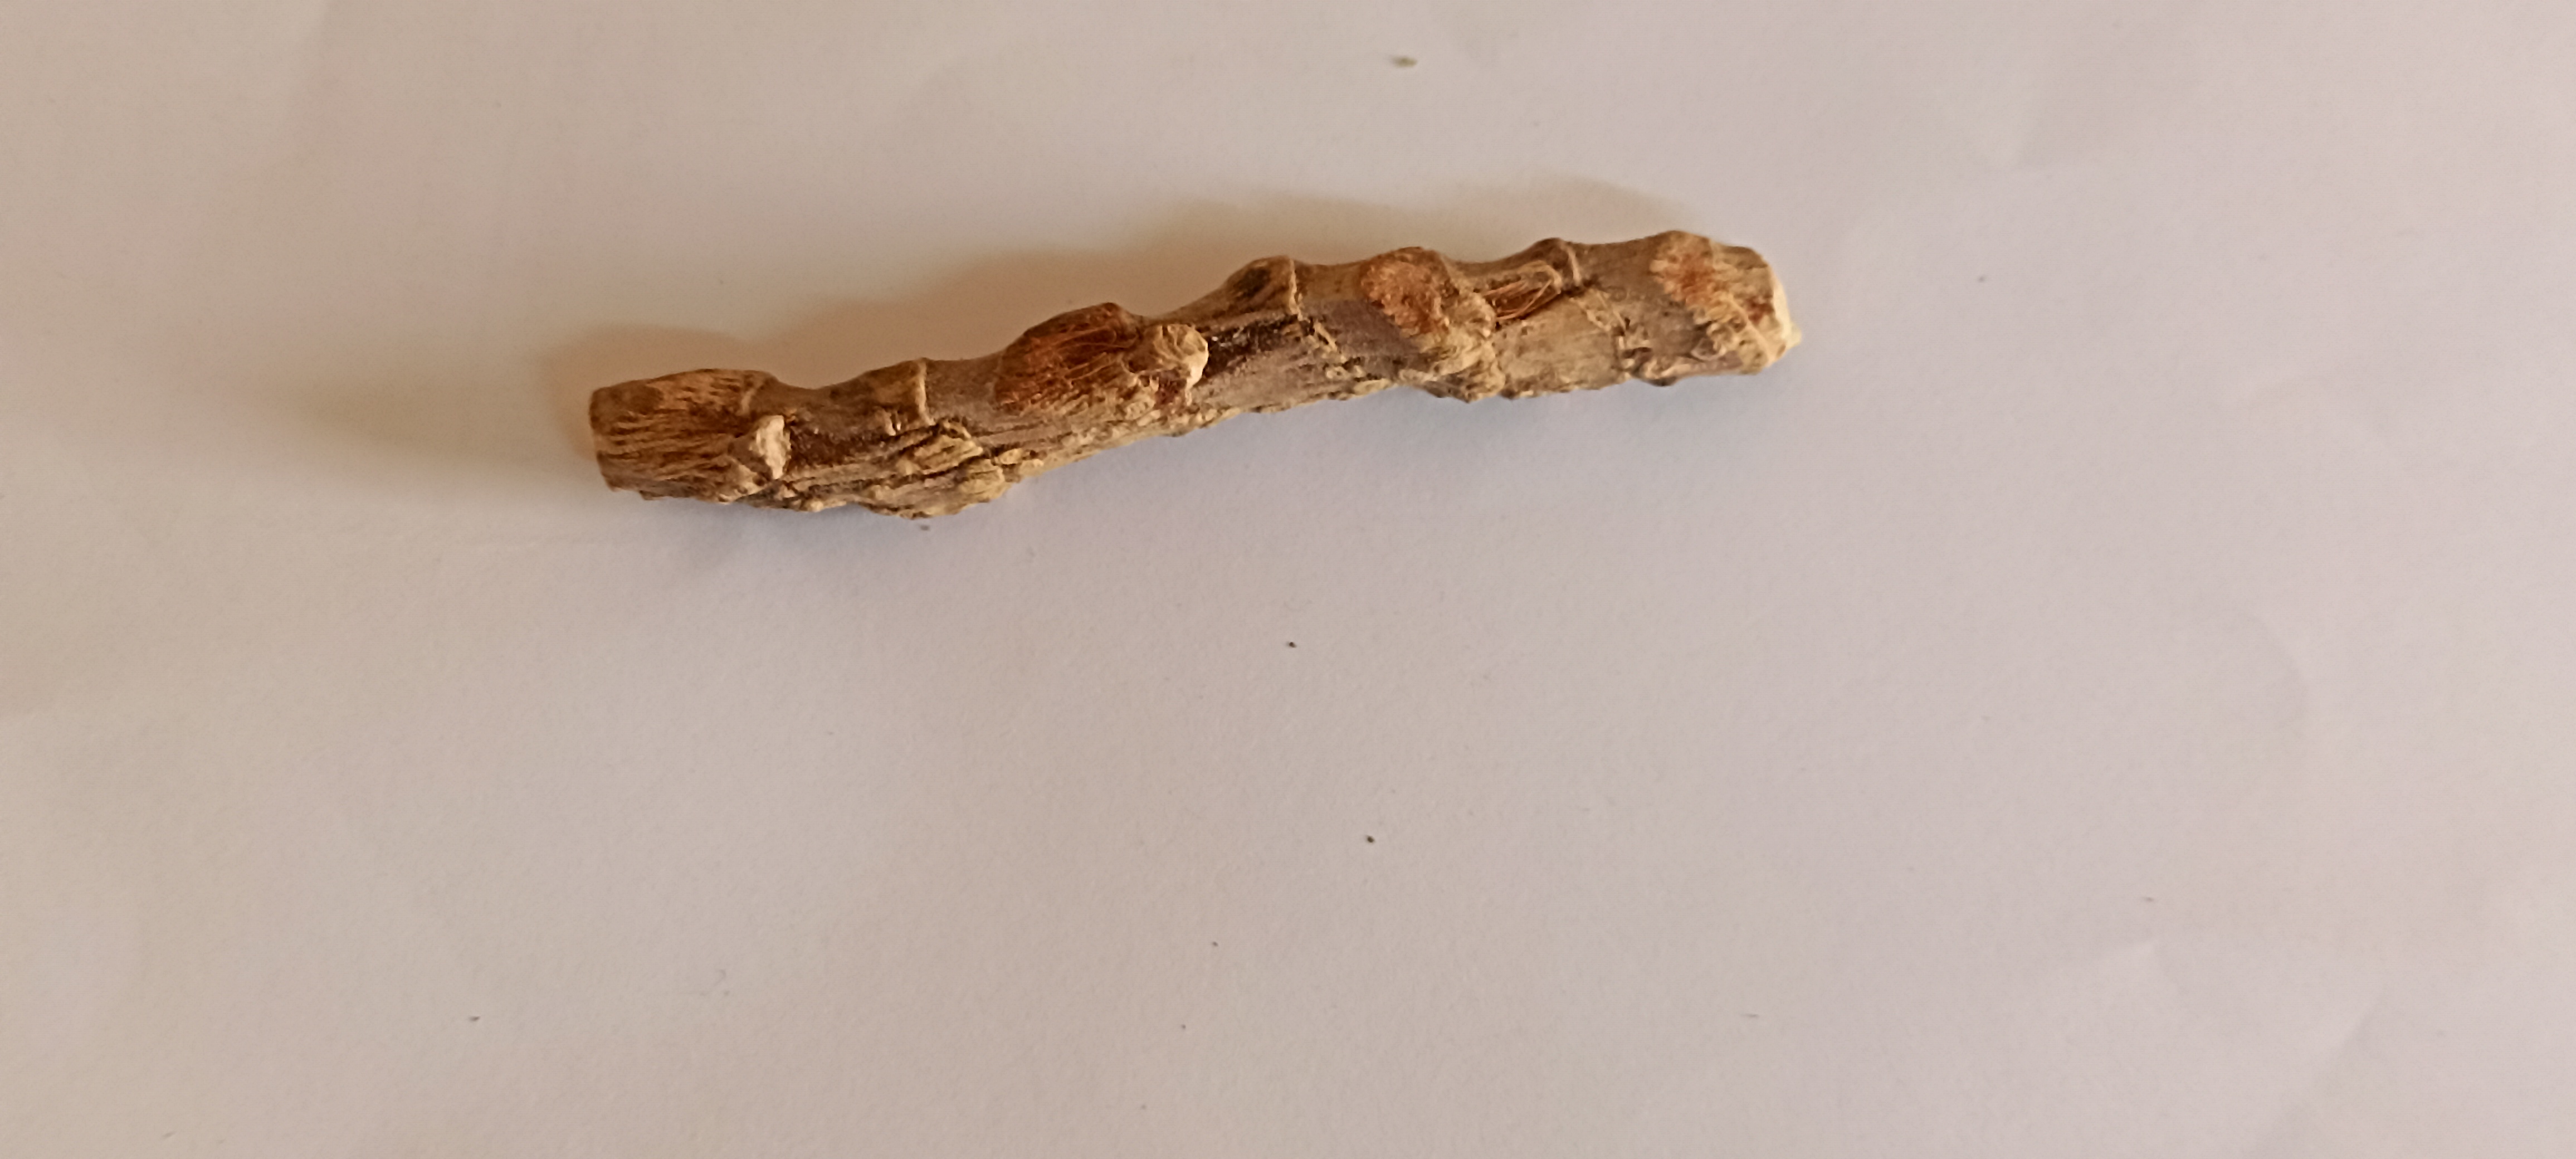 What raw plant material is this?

vekhand
